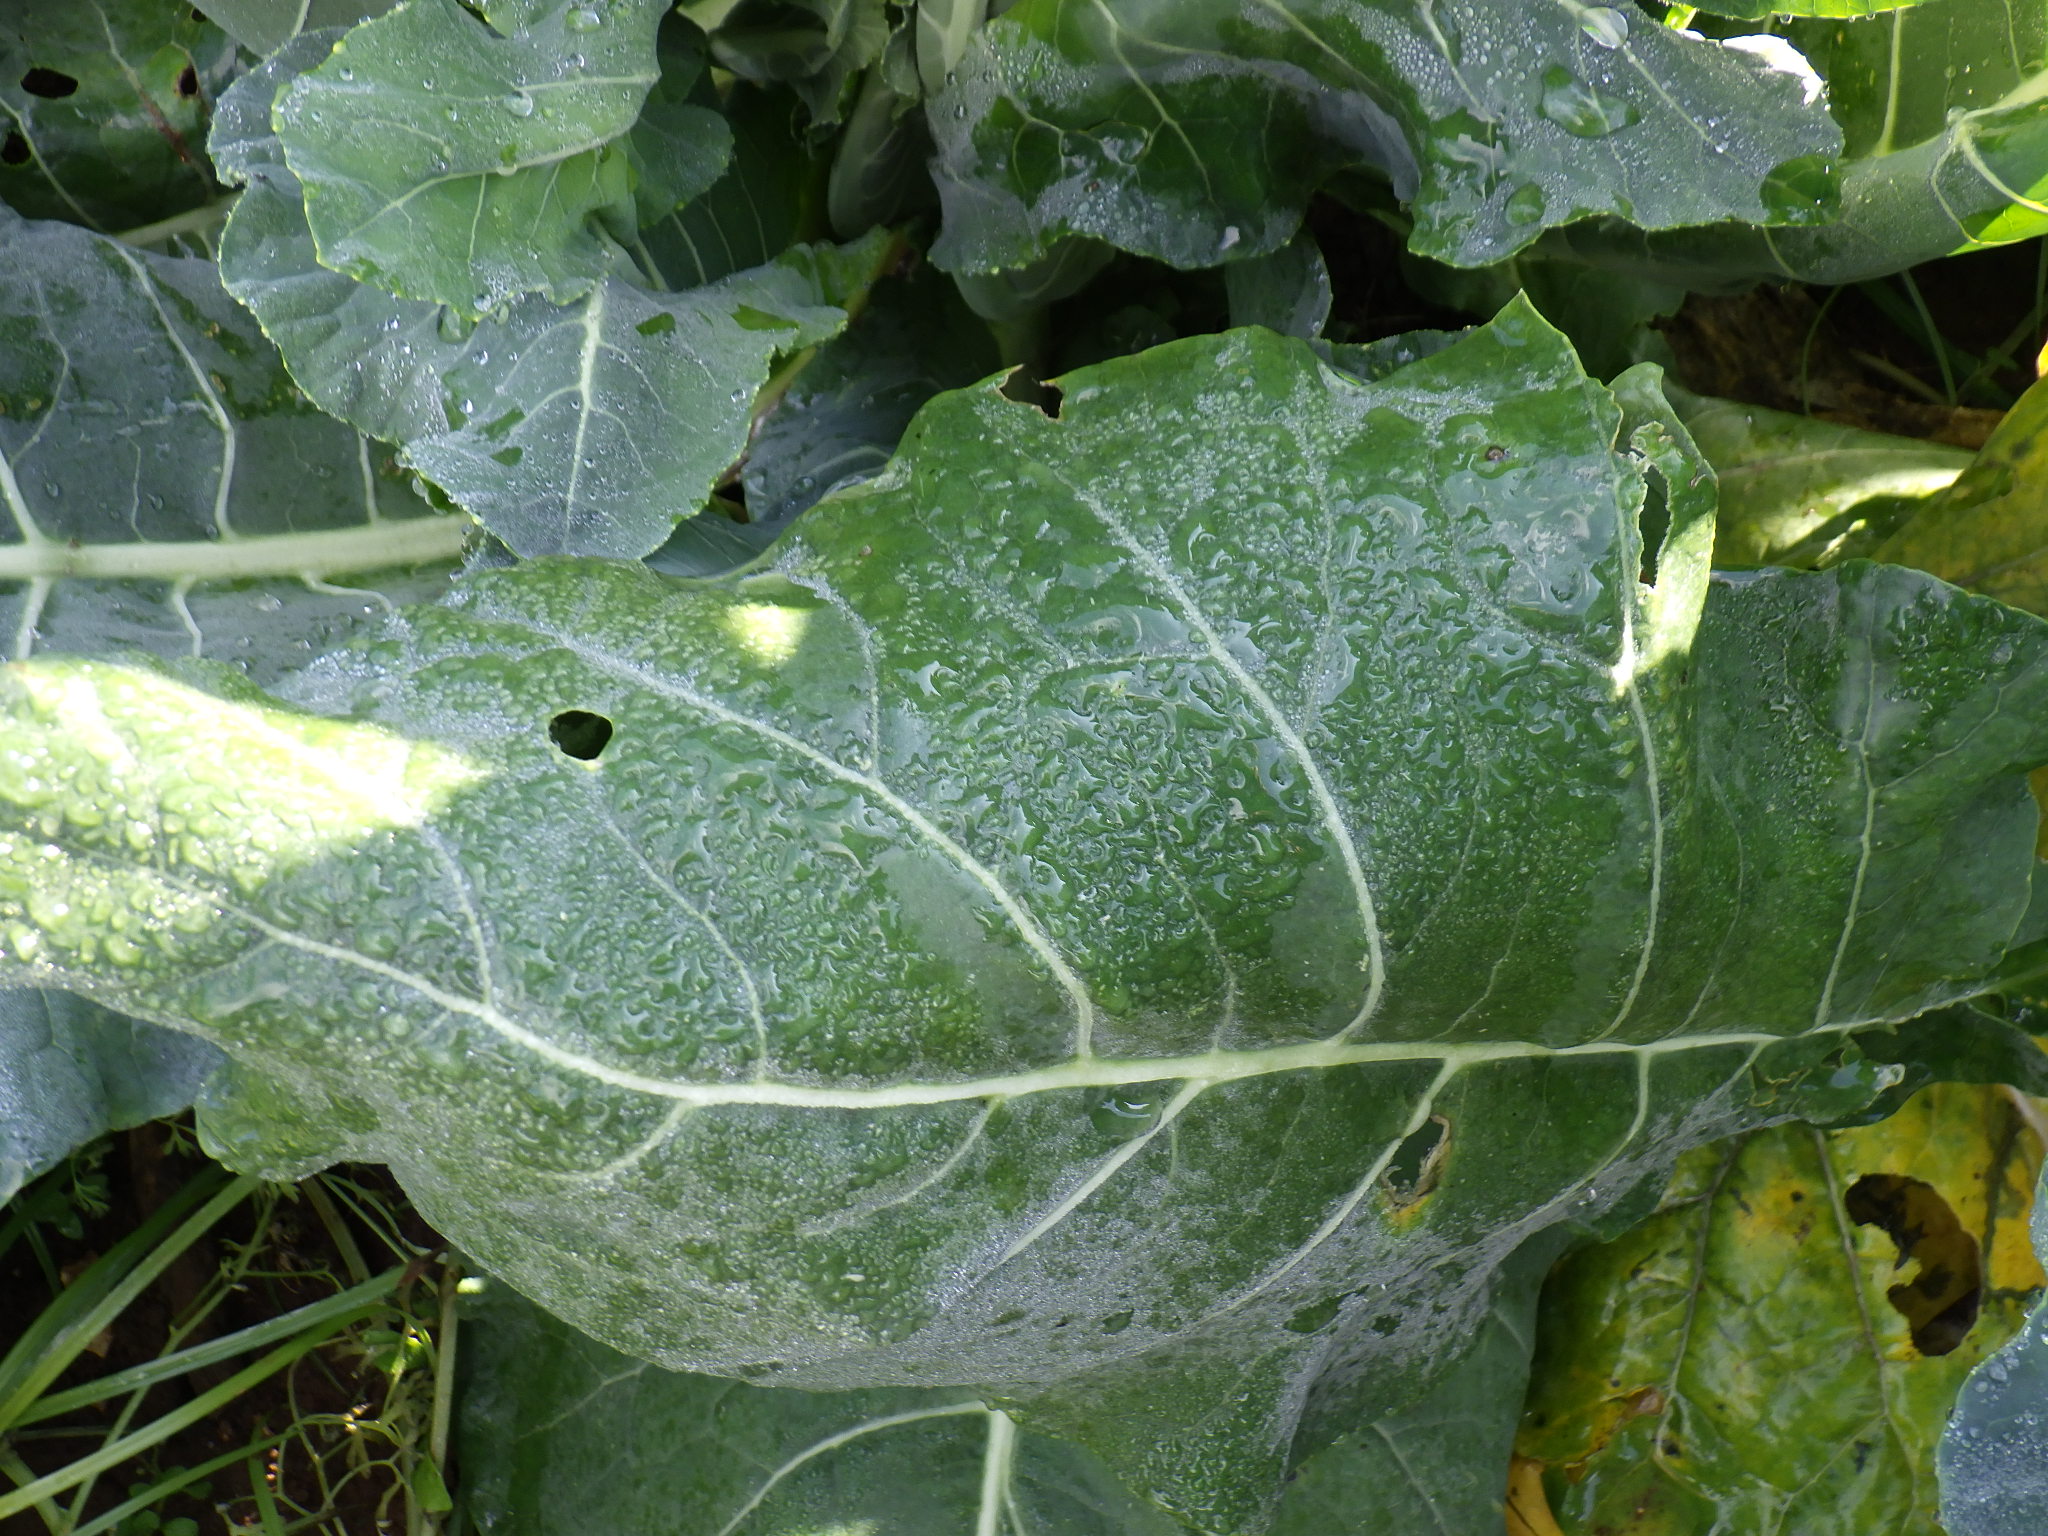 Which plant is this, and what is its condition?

chard, phytophagous
